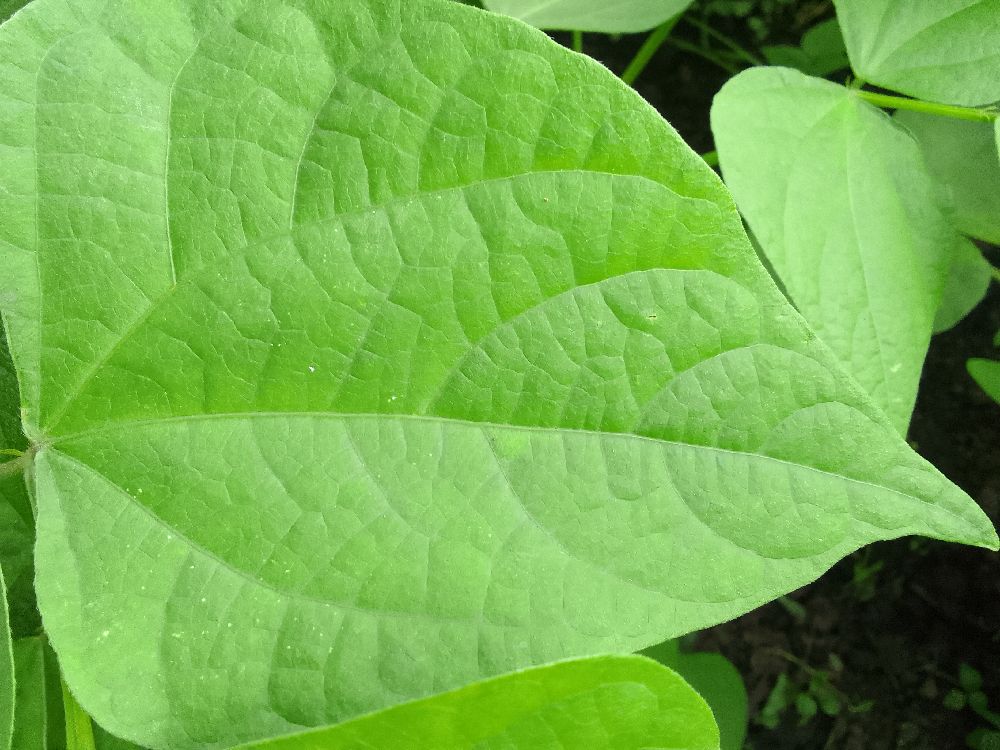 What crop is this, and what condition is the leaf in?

common bean, healthy
